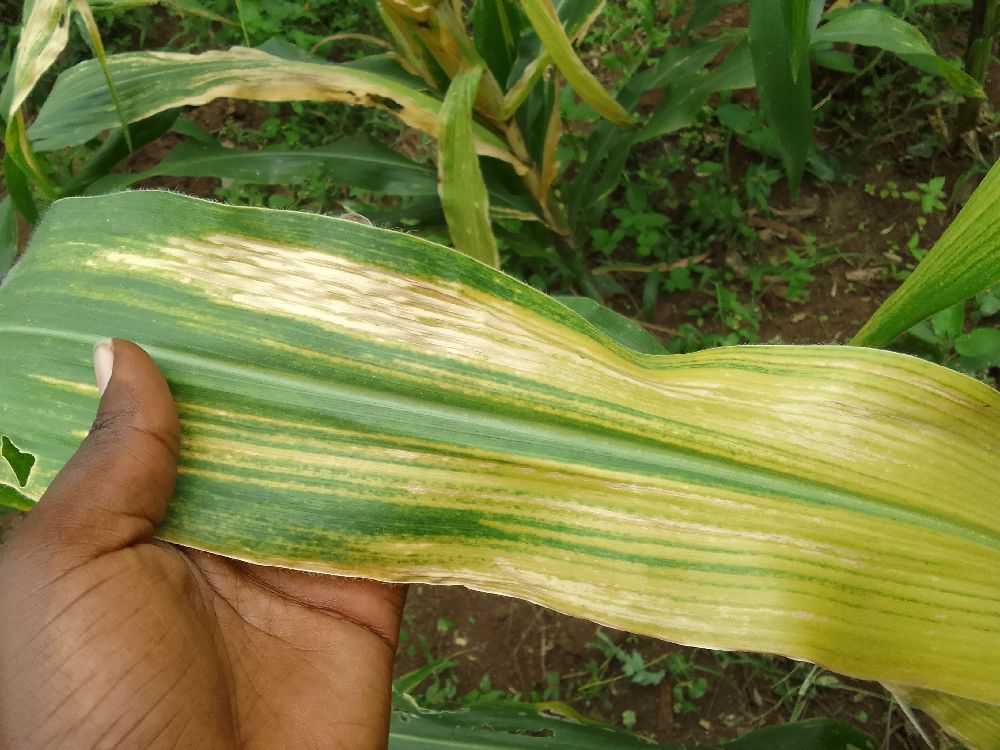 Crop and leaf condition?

maize, maize lethal necrosis
